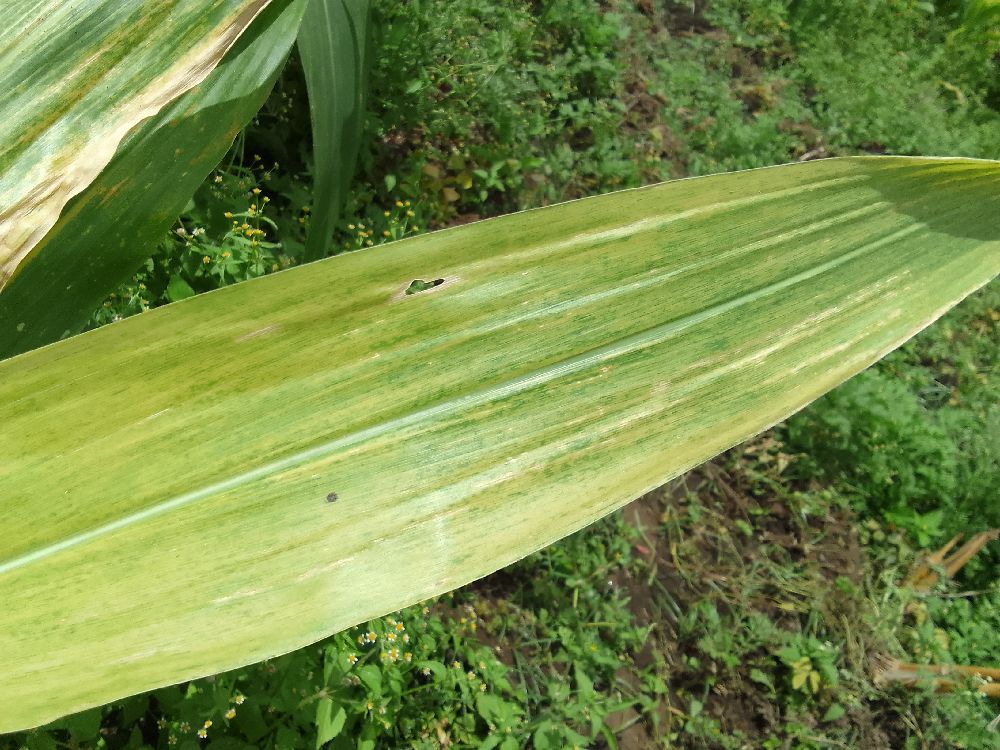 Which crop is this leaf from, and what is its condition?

maize, maize lethal necrosis
